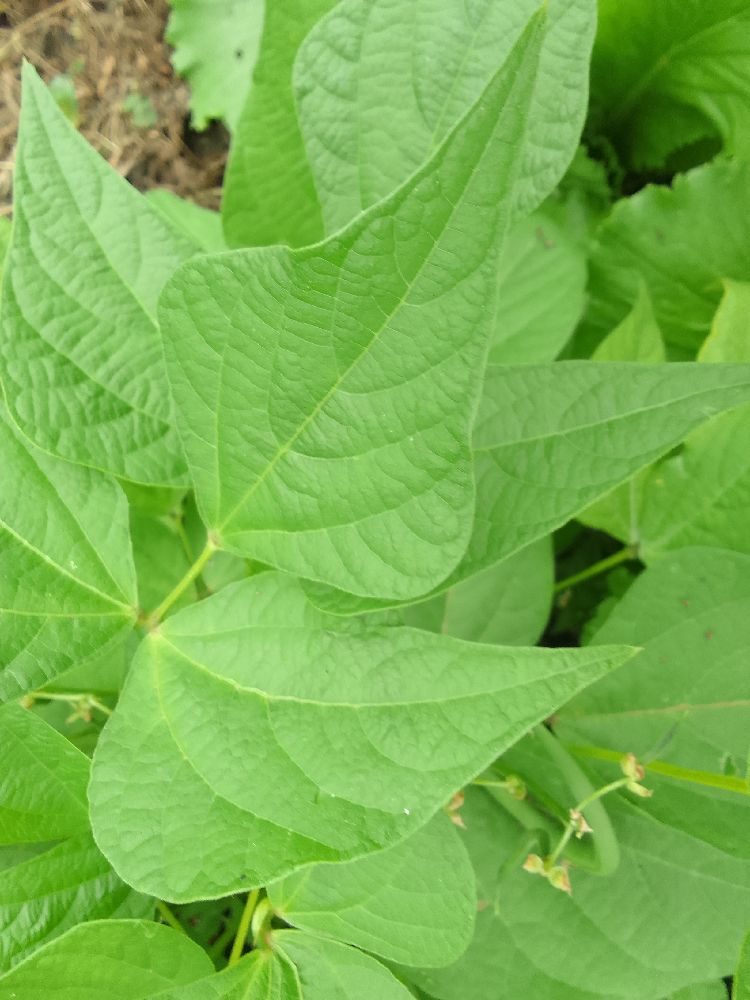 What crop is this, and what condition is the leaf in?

common bean, healthy
